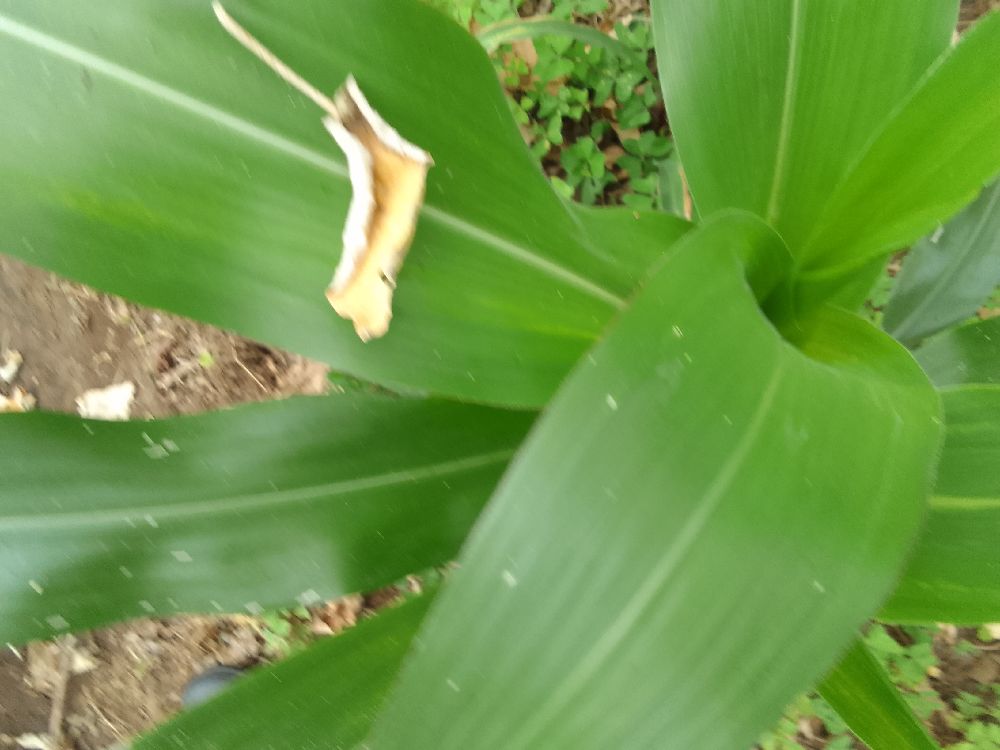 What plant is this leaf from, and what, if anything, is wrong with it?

maize, healthy
